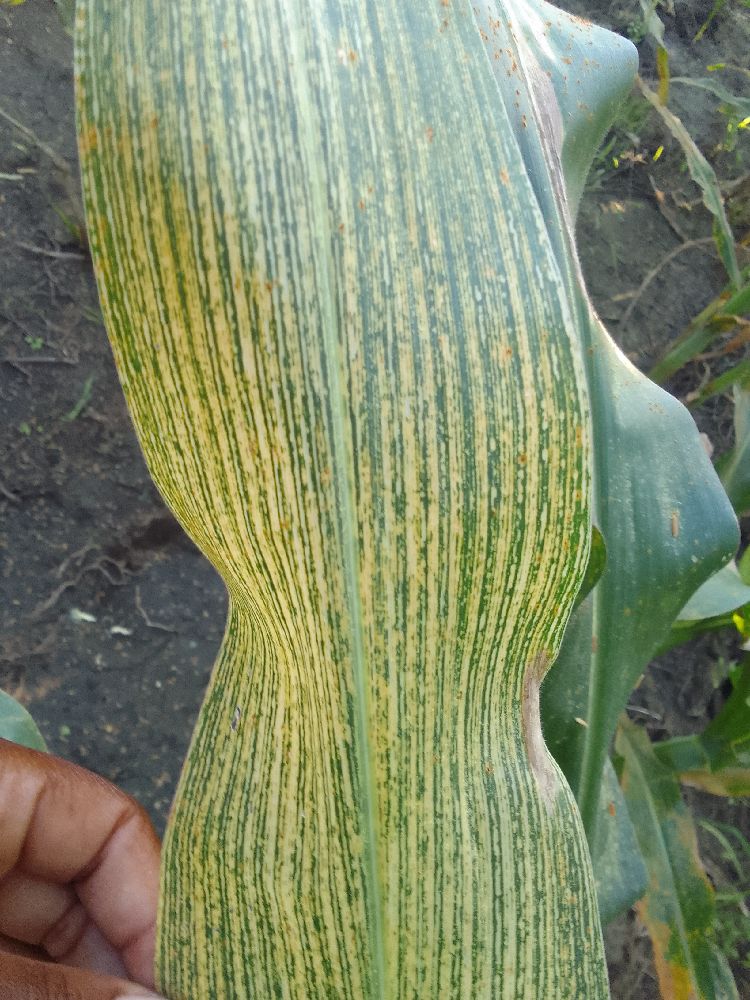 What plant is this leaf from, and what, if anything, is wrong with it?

maize, maize streak virus
